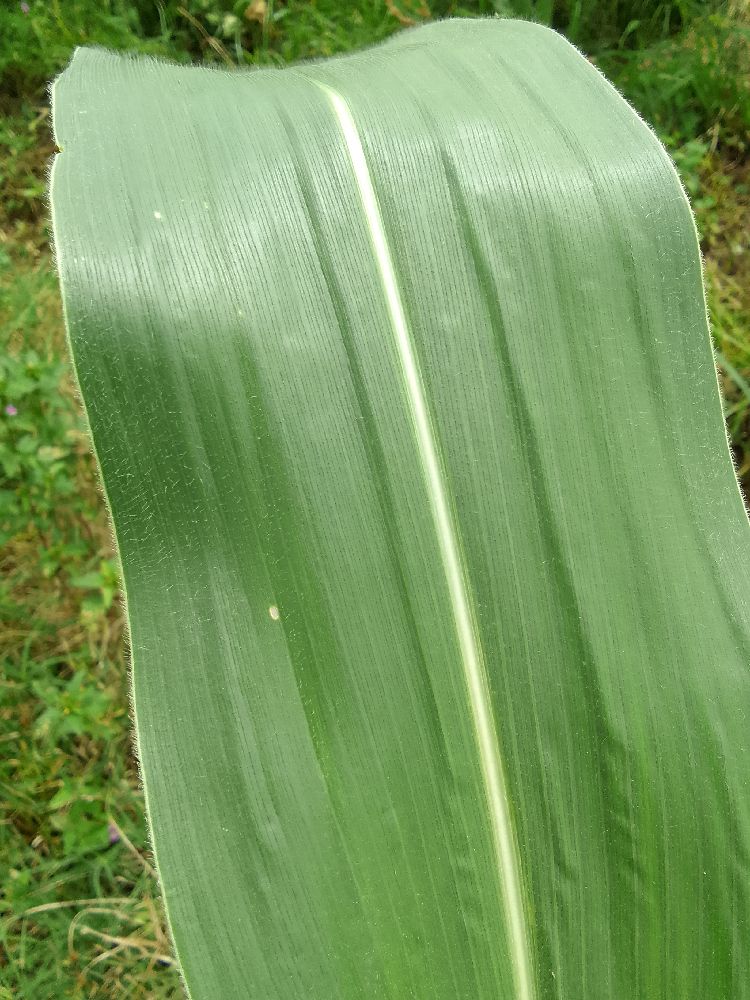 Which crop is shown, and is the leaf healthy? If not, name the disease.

maize, healthy
